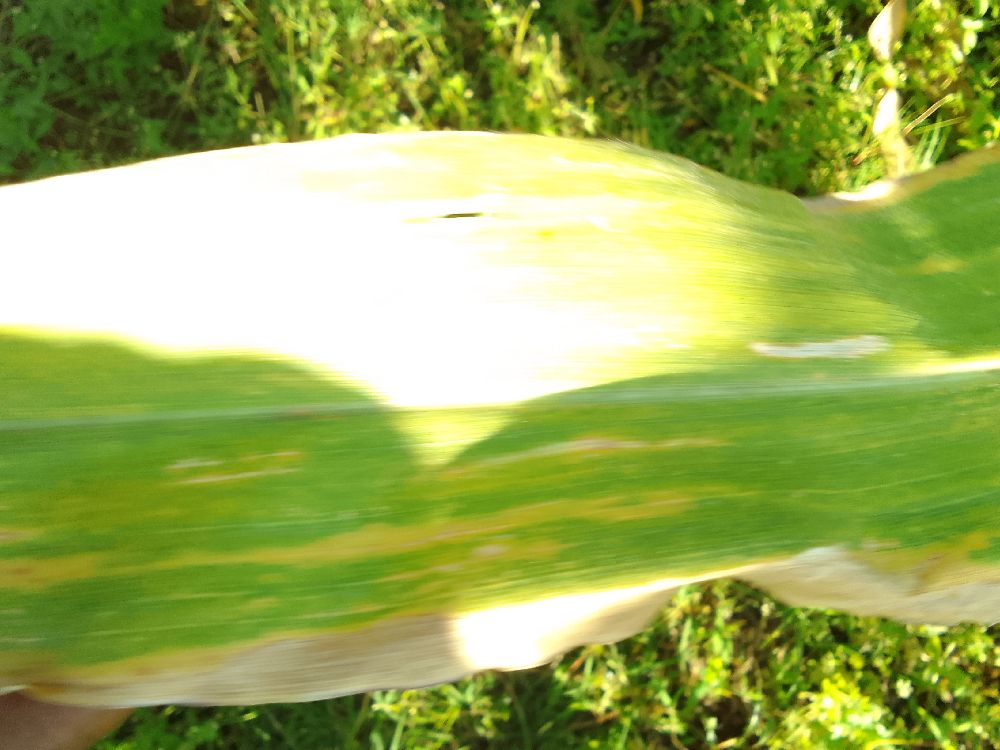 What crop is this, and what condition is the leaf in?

maize, maize lethal necrosis
